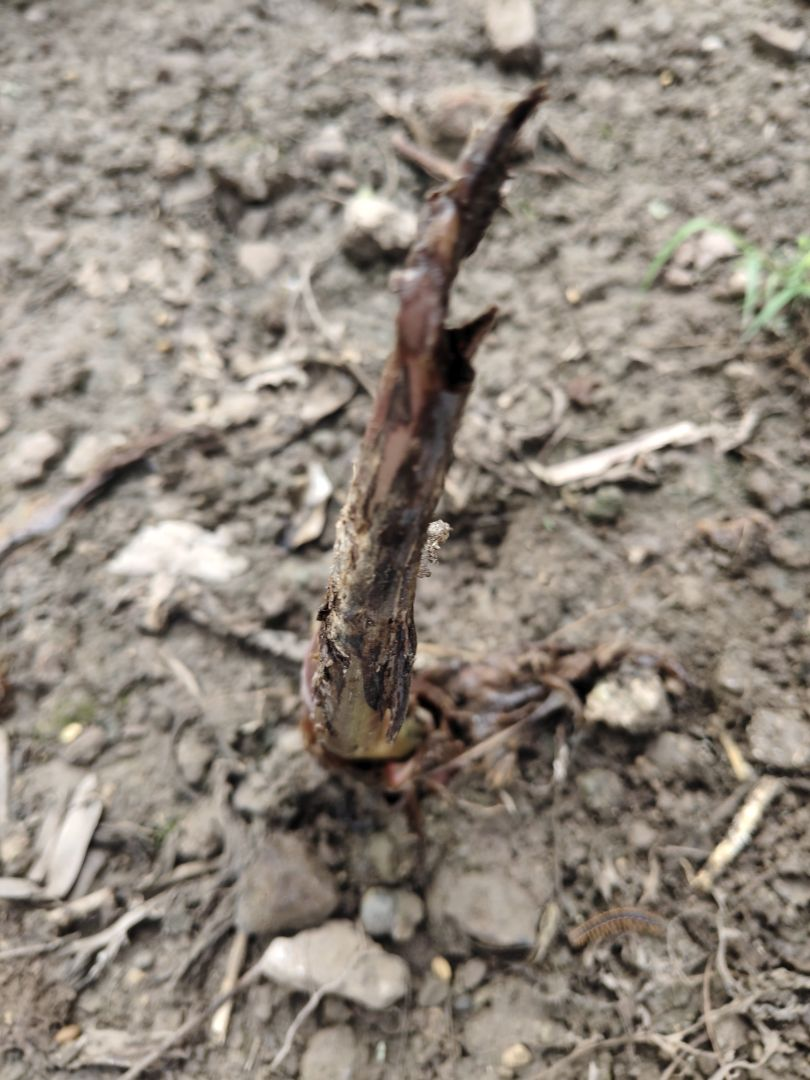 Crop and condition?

taro, root rot
